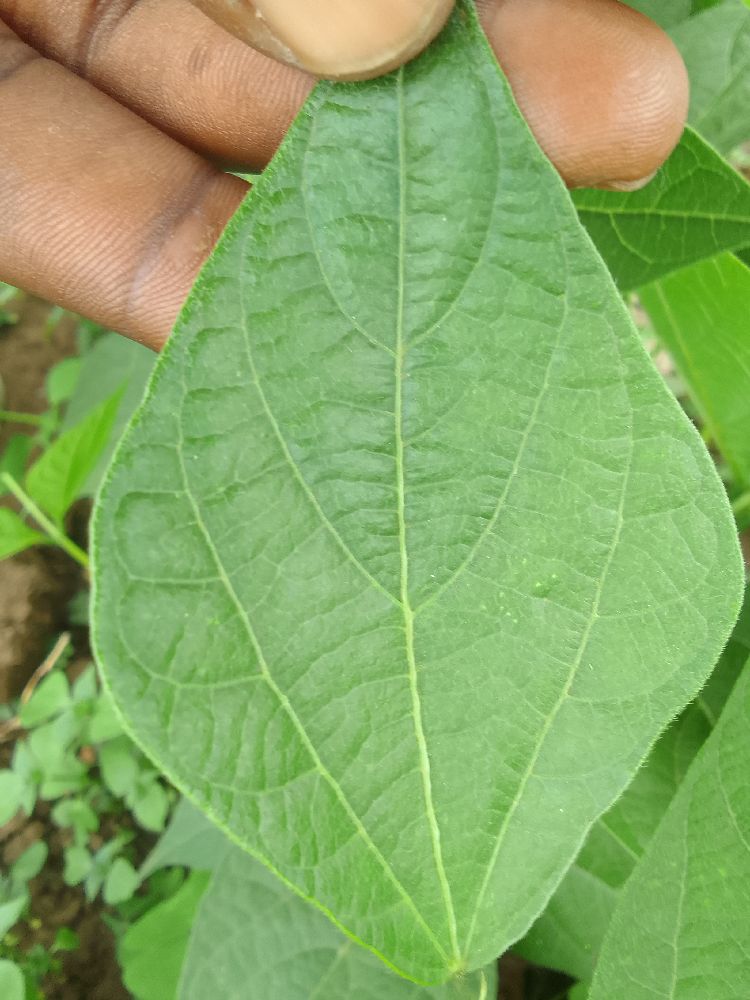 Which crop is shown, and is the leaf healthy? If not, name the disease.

common bean, healthy
